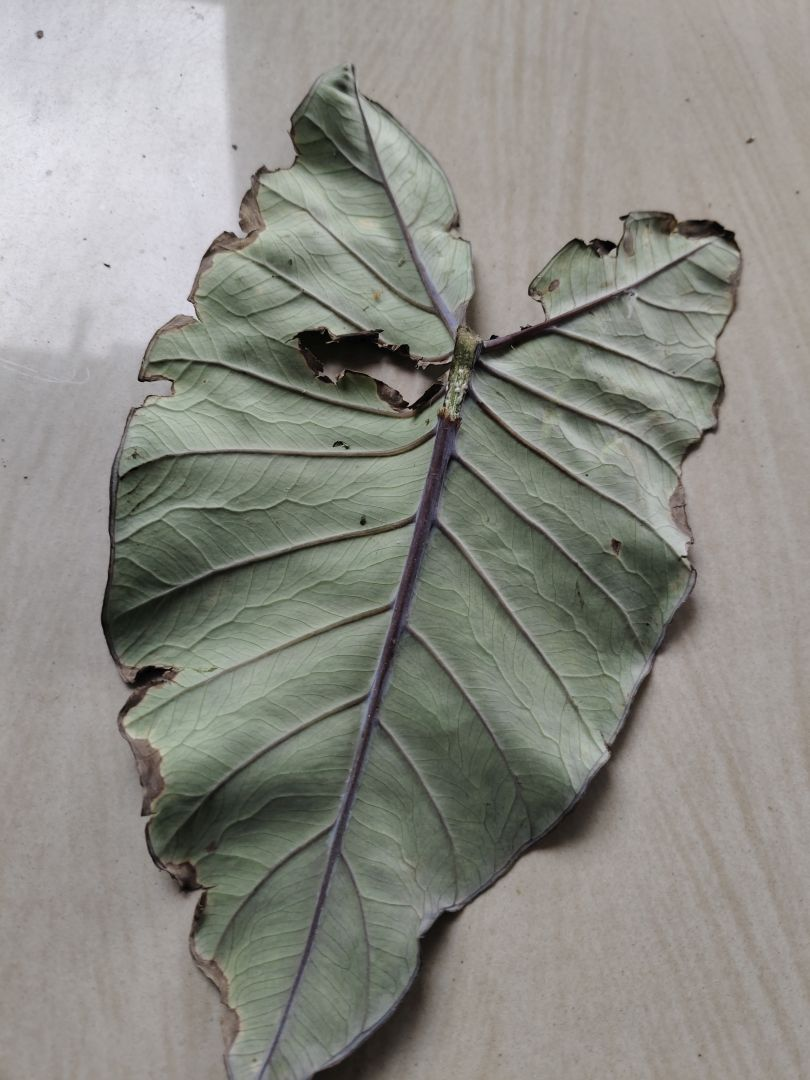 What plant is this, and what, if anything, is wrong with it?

taro, leaf blight
